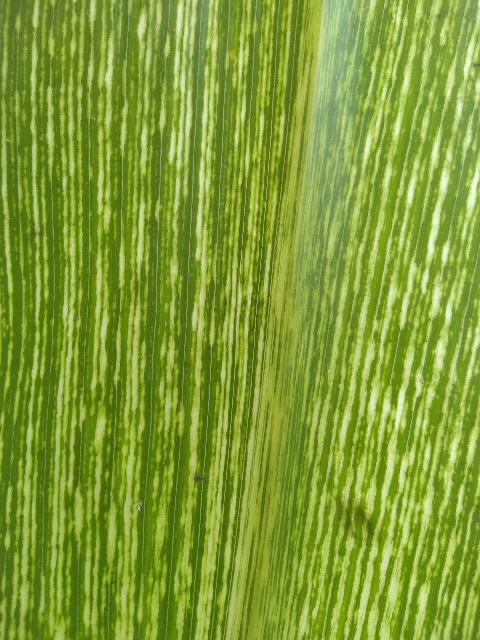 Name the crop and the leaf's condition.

maize, maize streak virus
